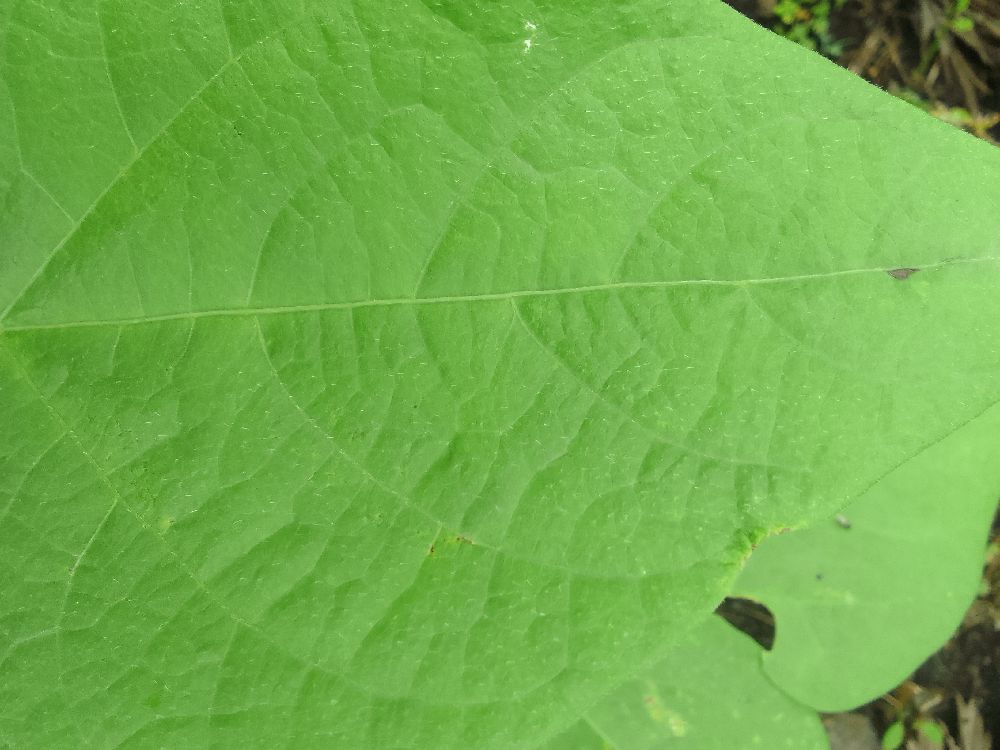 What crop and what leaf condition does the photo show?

common bean, healthy
